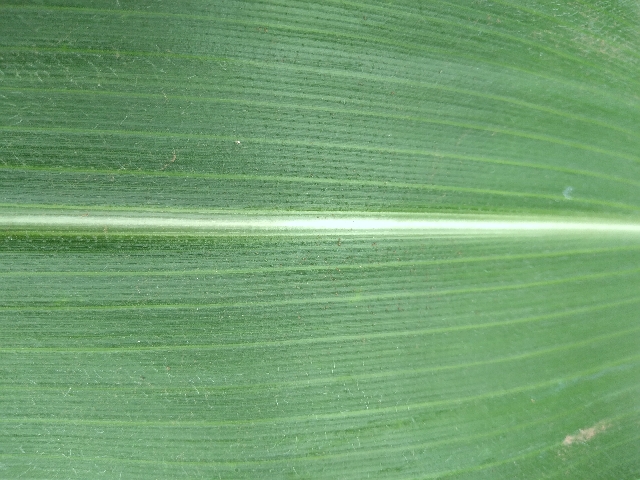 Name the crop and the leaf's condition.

maize, healthy
